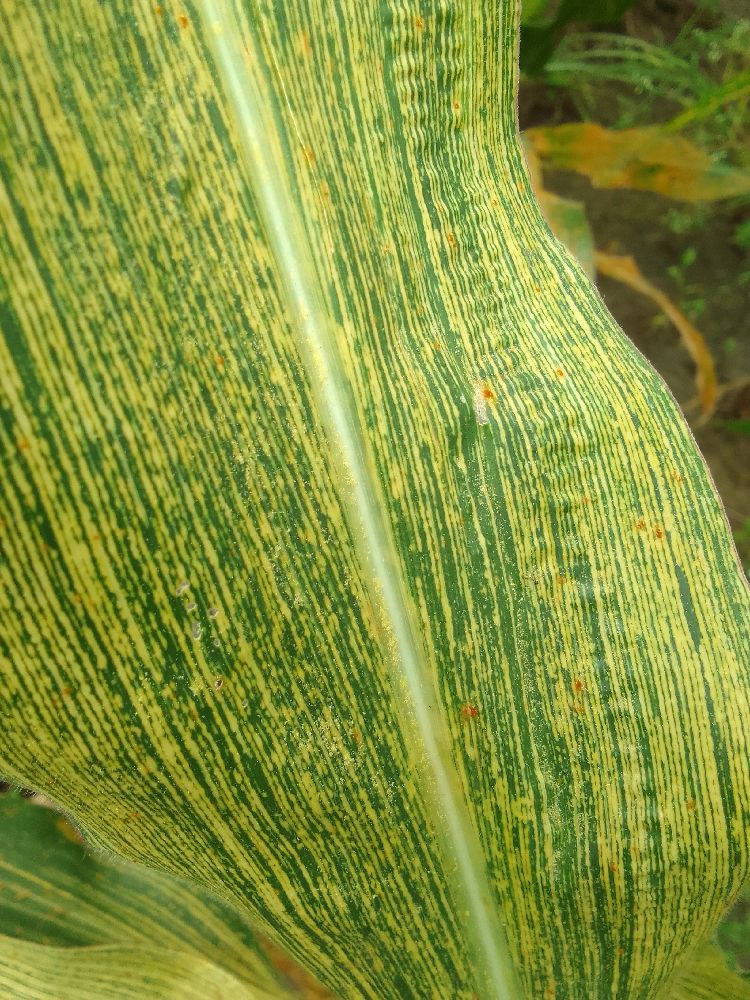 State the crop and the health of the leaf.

maize, maize streak virus
